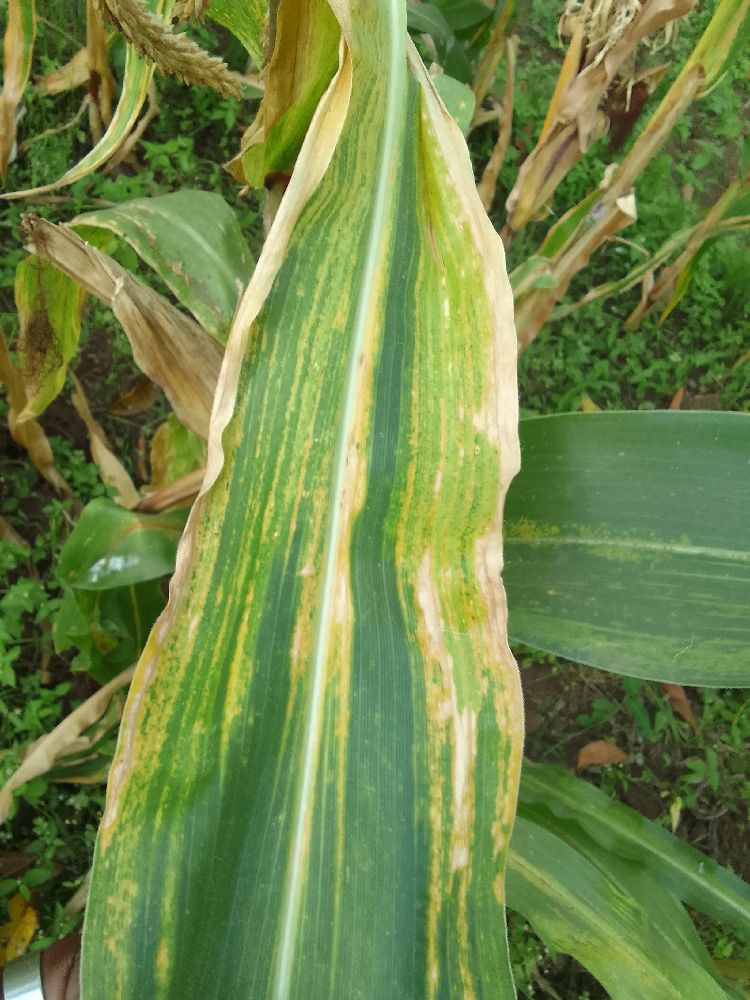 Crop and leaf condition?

maize, maize lethal necrosis
